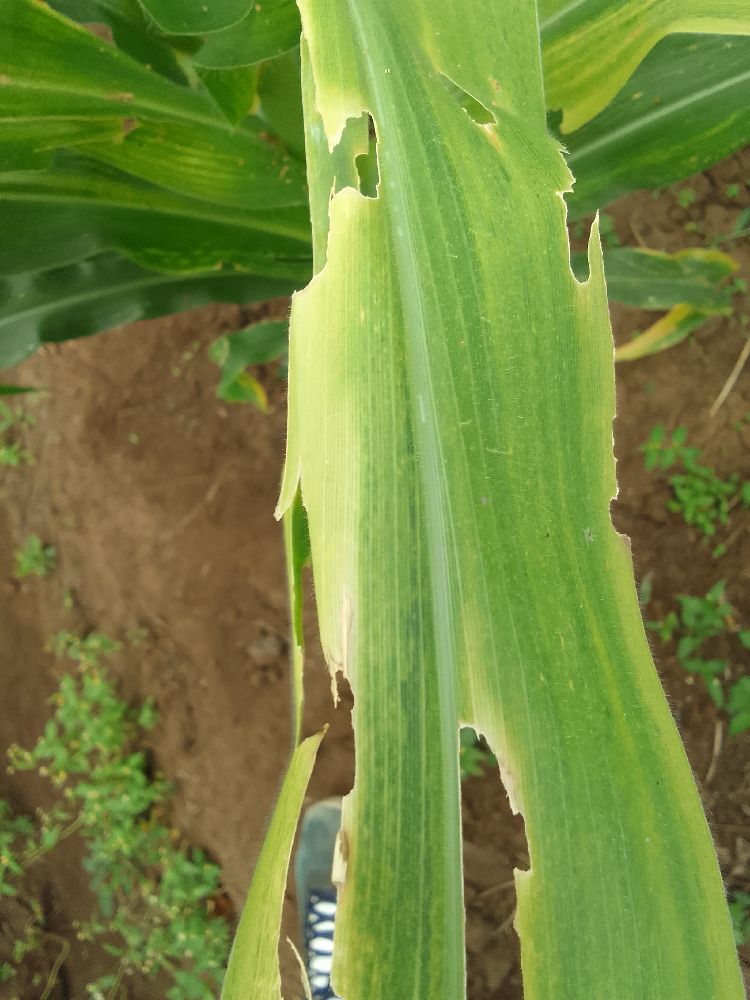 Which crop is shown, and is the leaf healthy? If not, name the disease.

maize, maize streak virus
